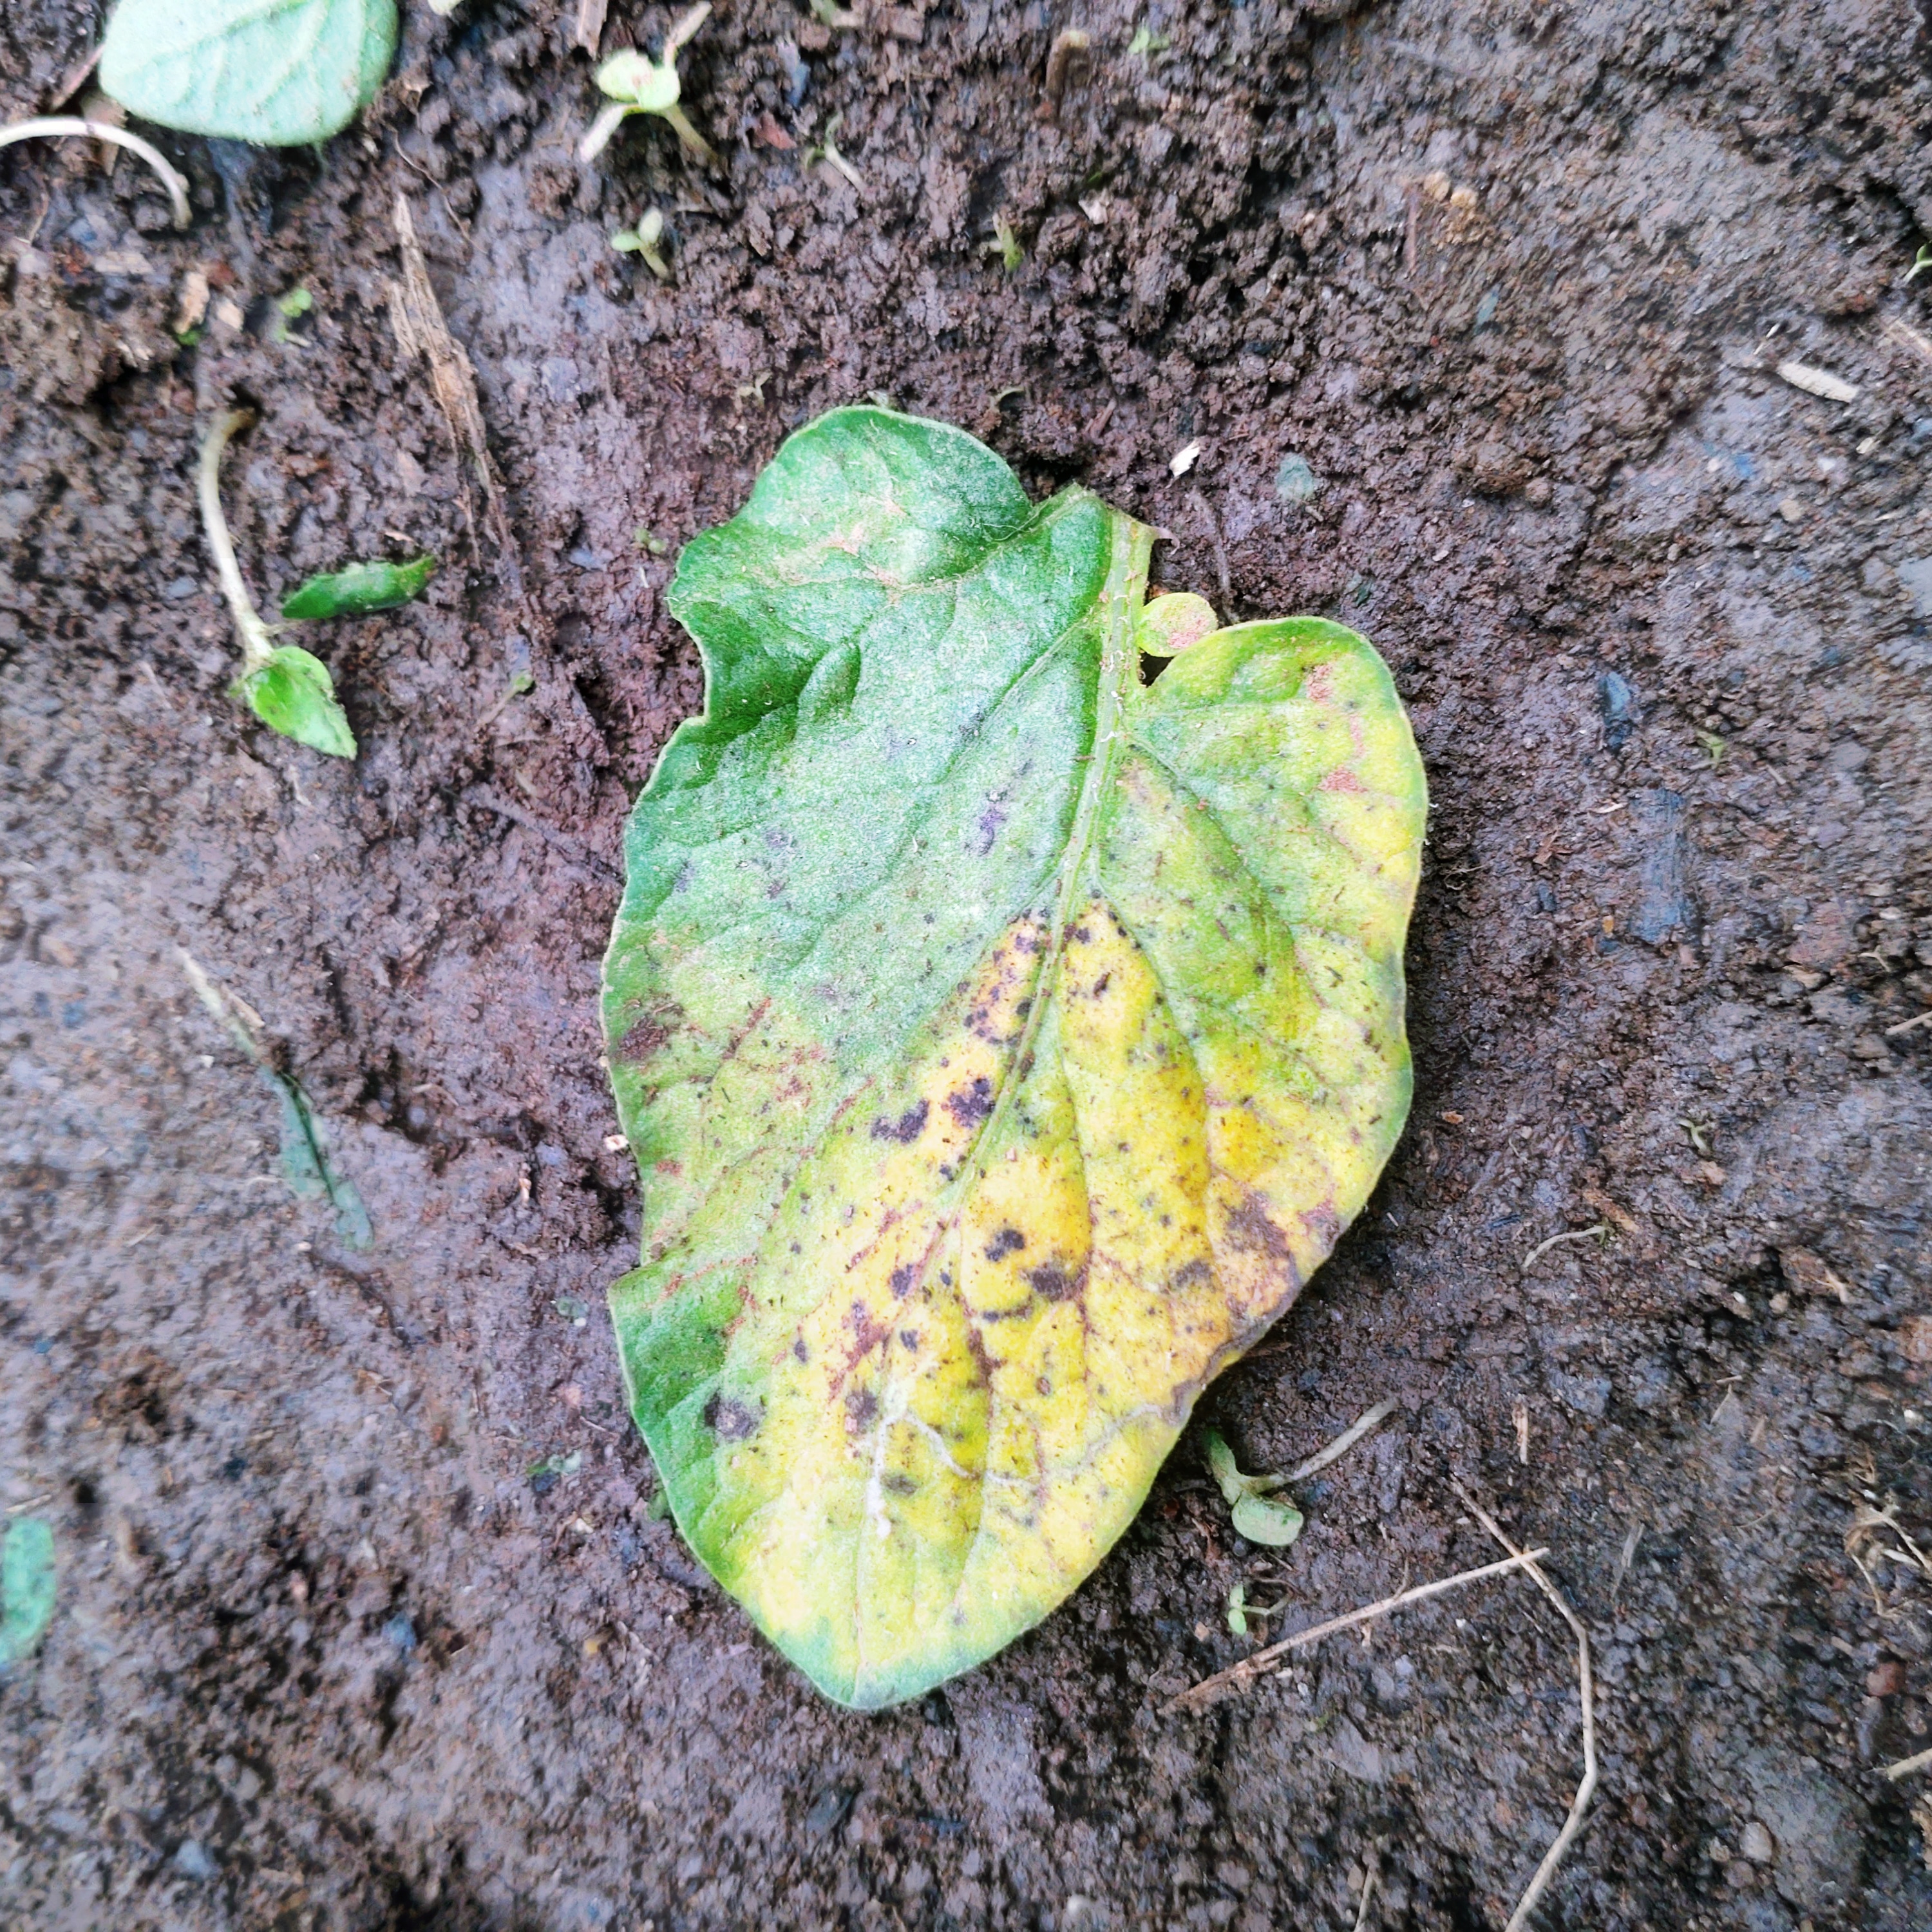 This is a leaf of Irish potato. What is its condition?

late blight
